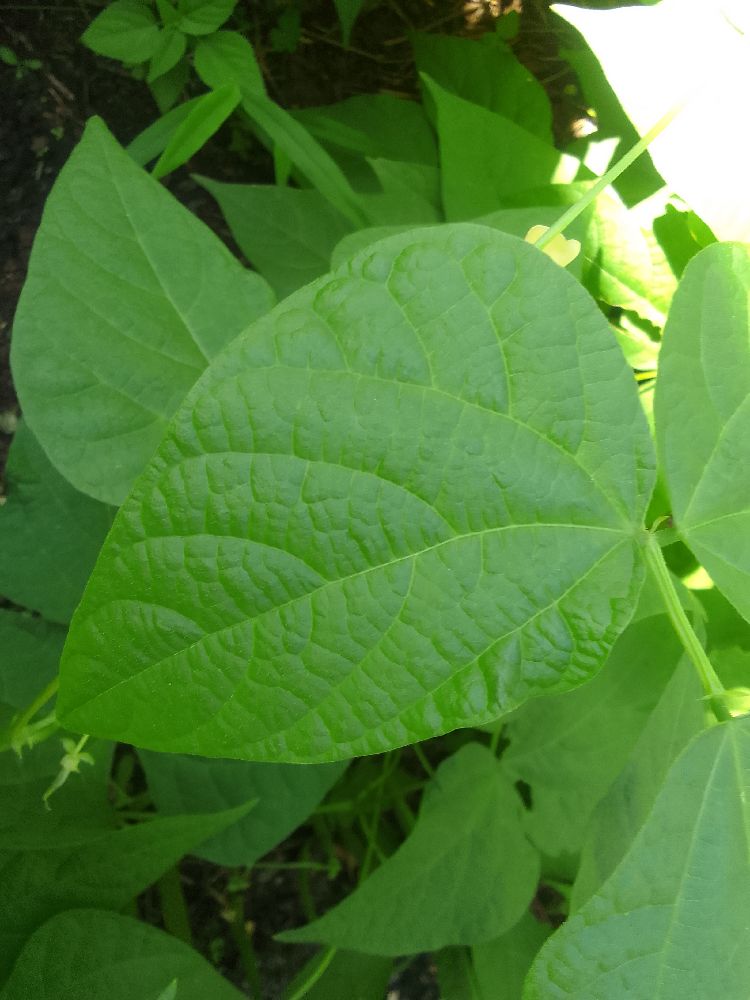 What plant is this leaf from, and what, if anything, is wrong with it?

common bean, healthy
